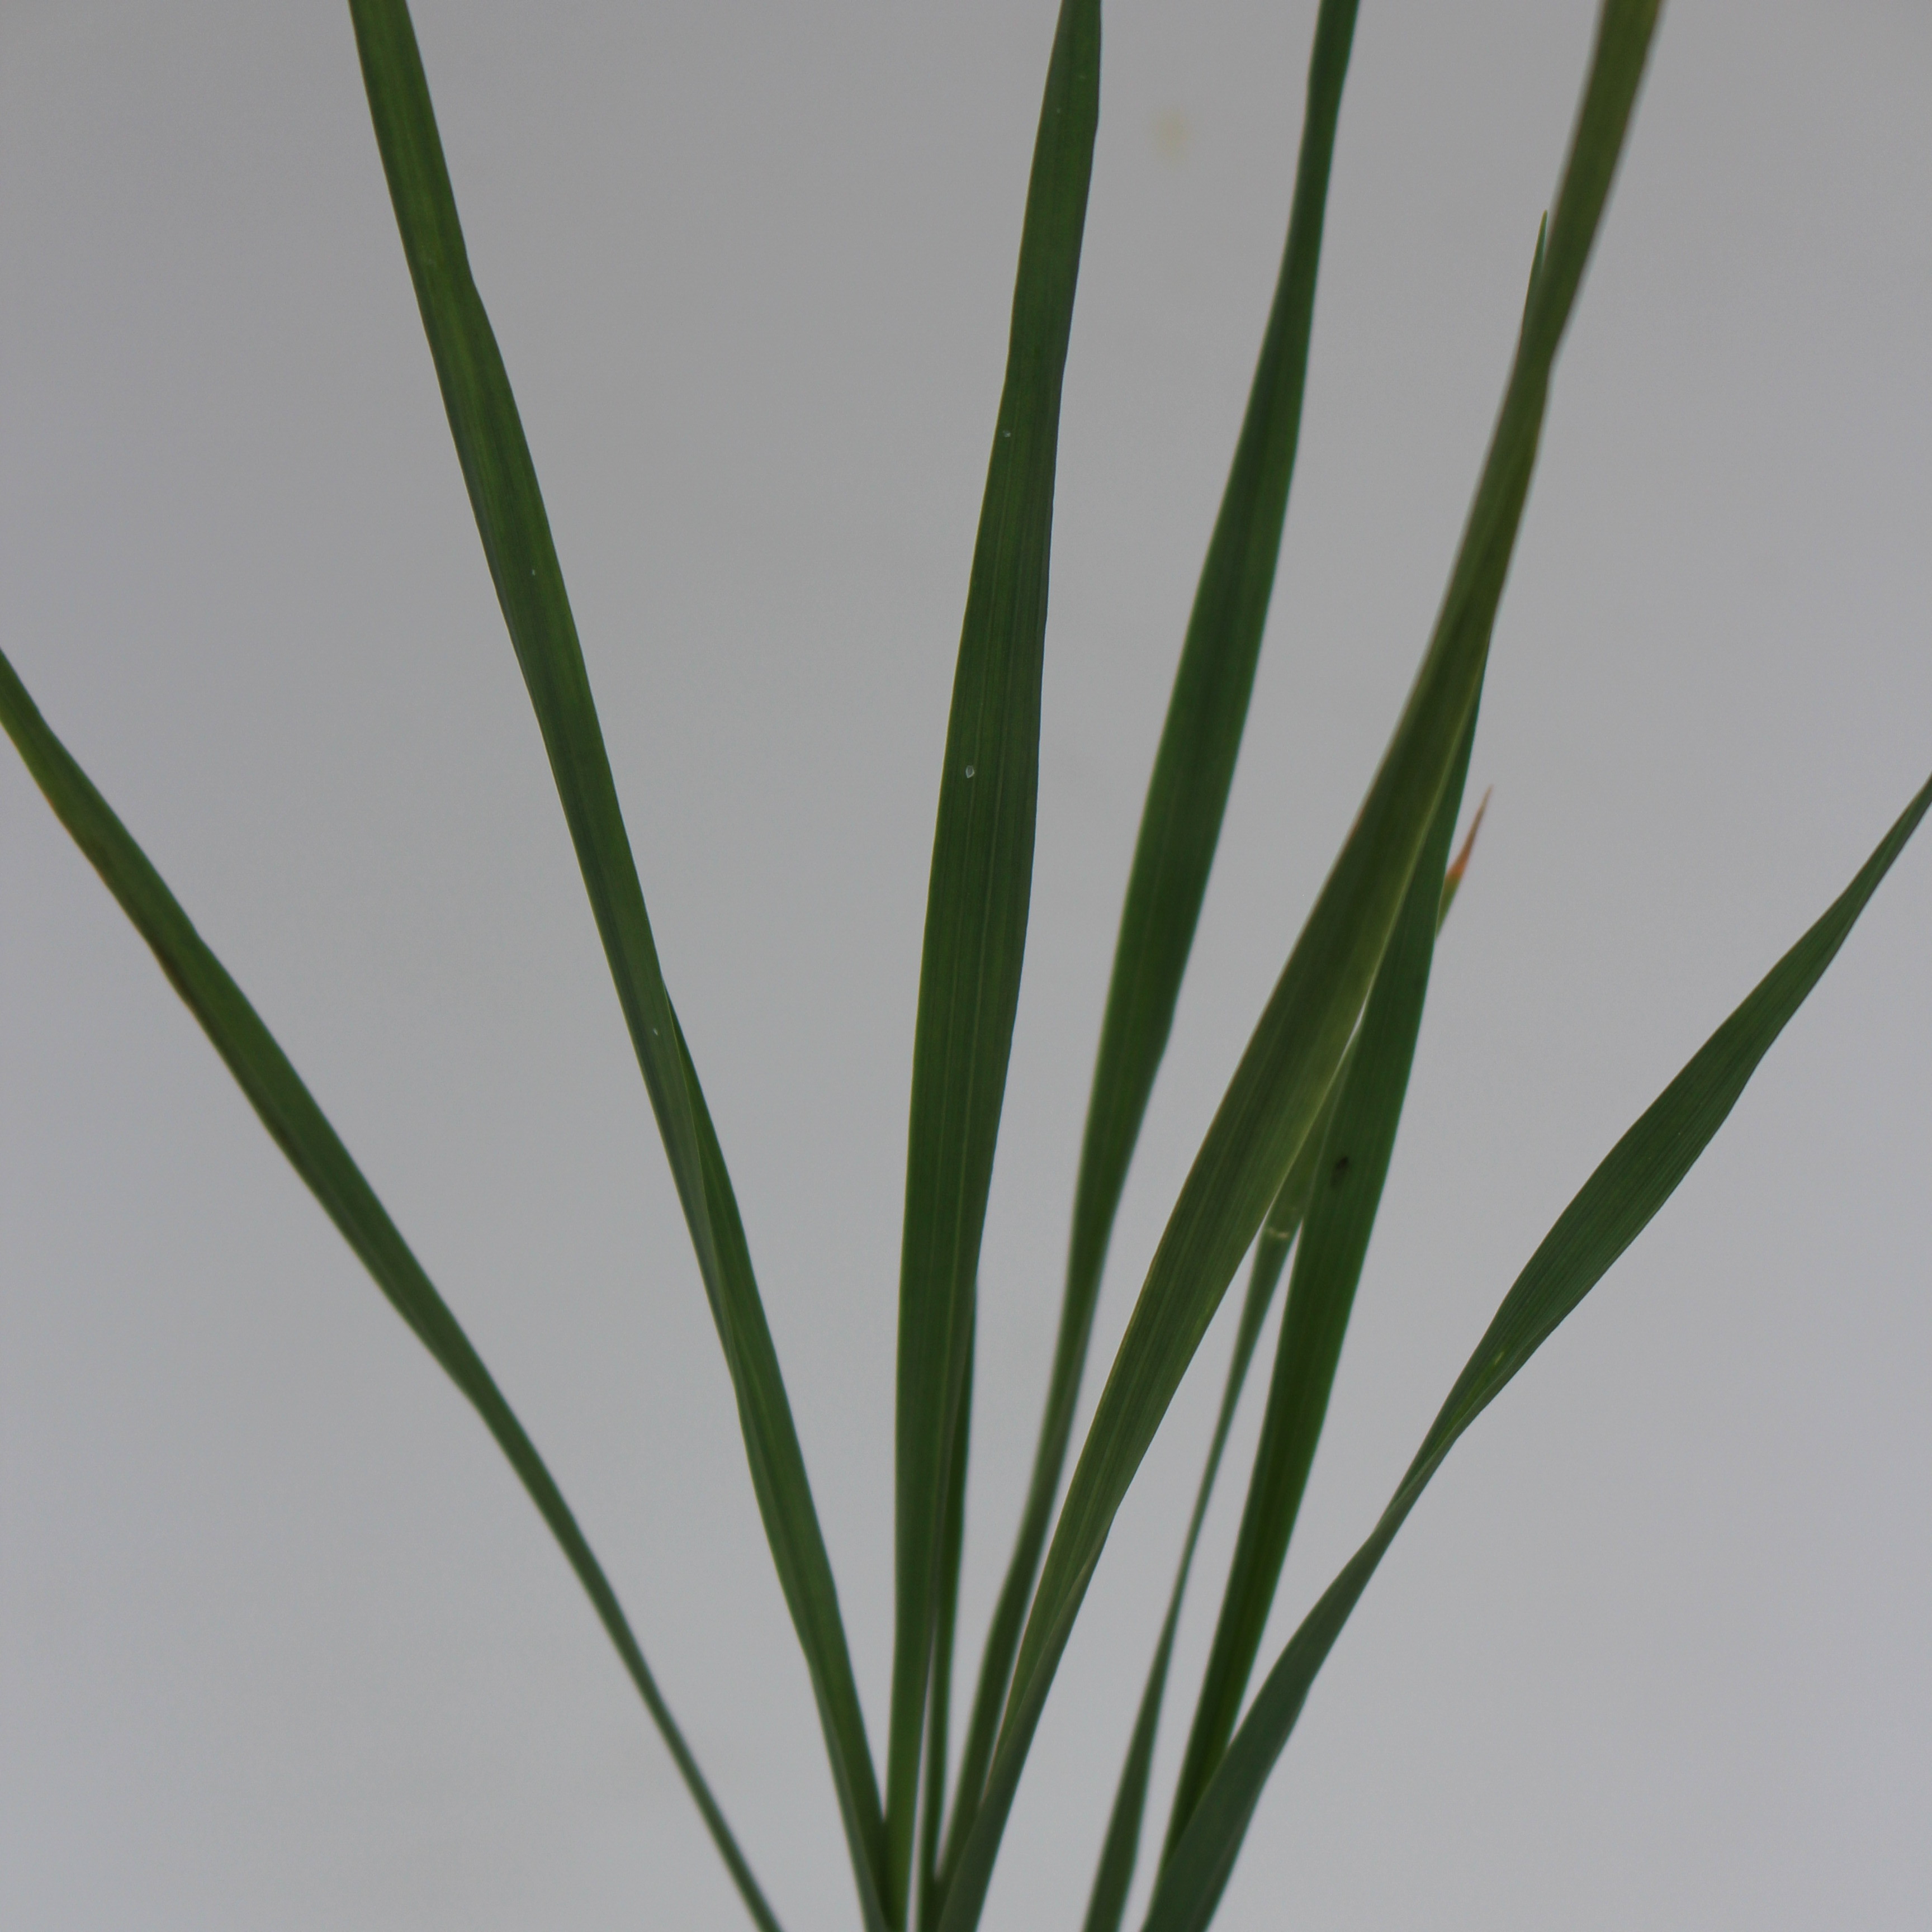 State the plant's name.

Avena sterilis
